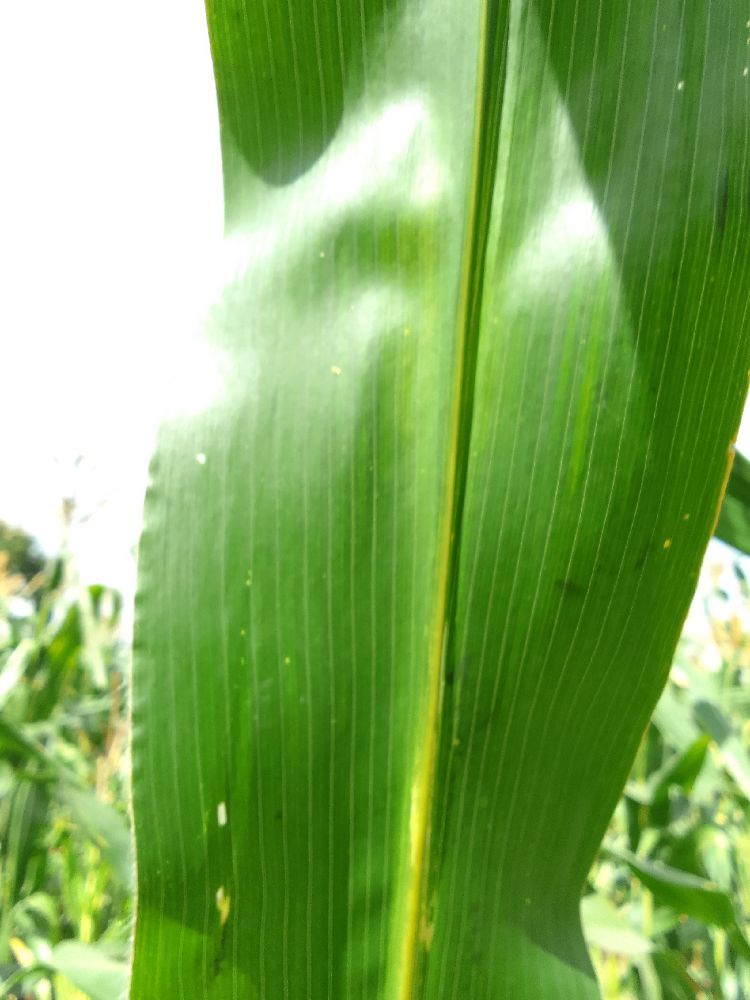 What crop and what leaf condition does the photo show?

maize, healthy
